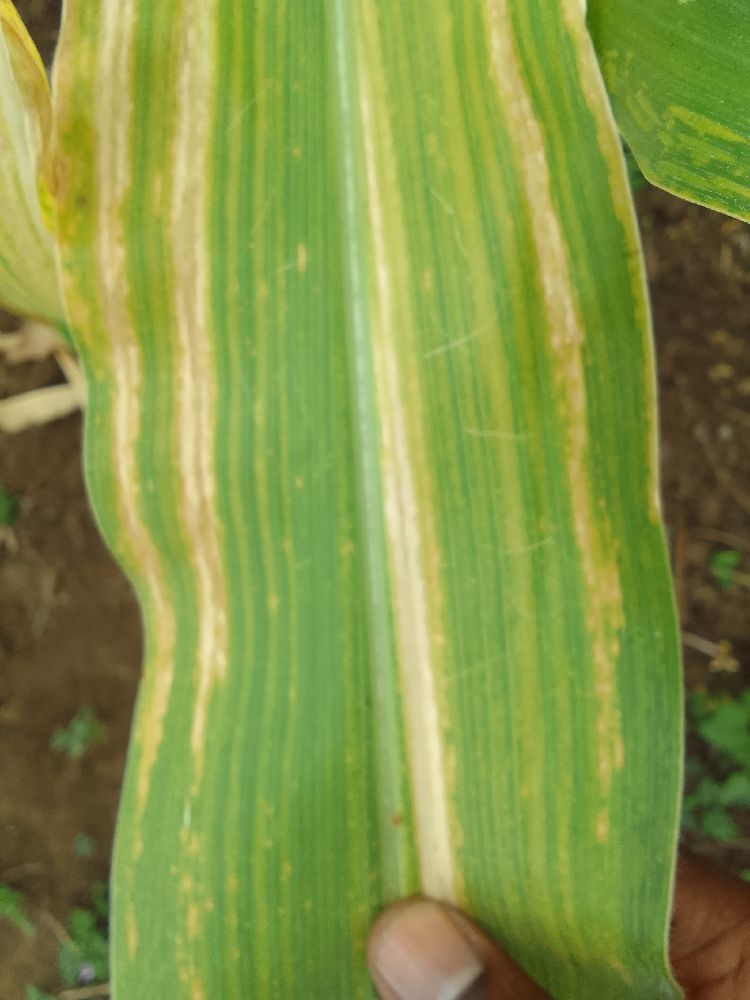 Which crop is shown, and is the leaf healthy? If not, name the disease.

maize, maize lethal necrosis
